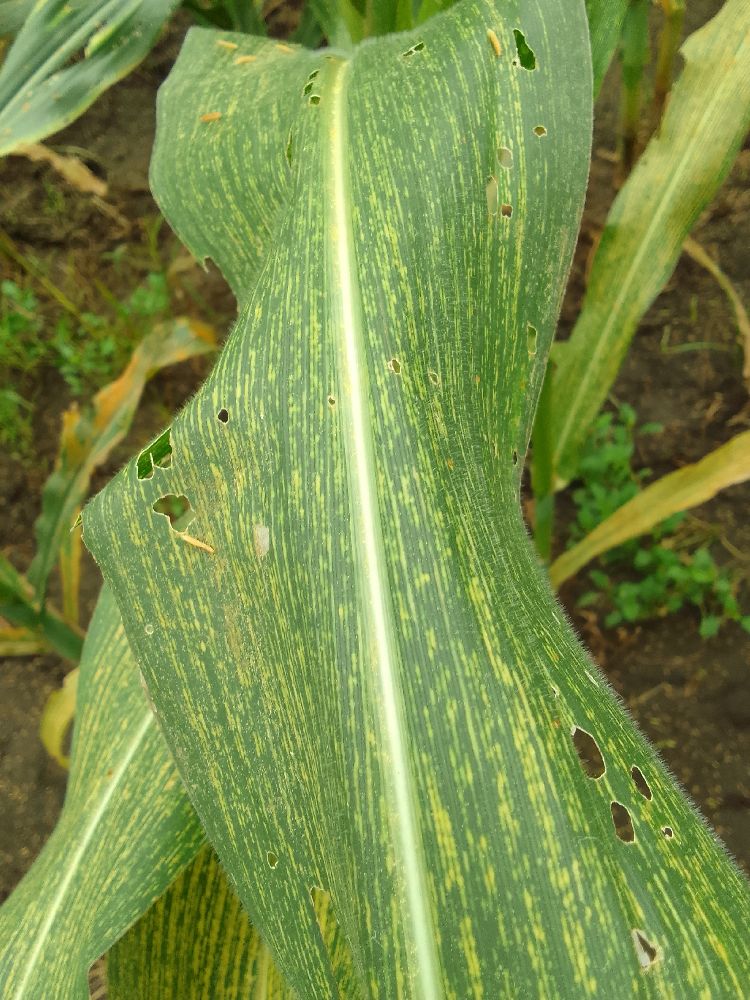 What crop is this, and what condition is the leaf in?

maize, maize streak virus
